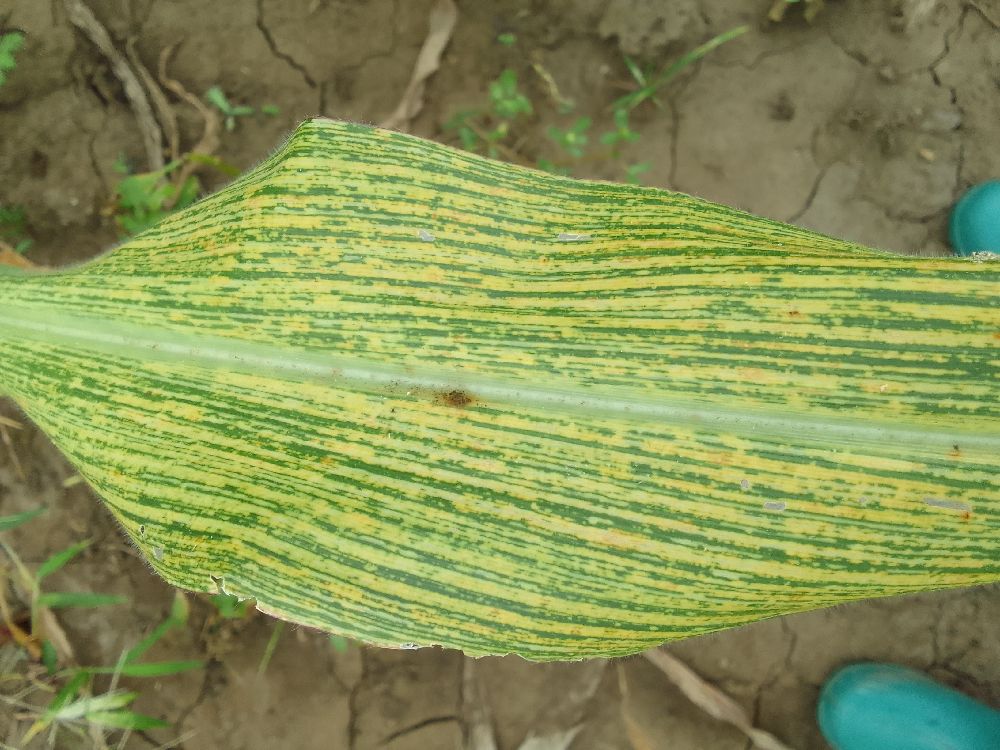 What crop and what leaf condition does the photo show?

maize, maize streak virus
